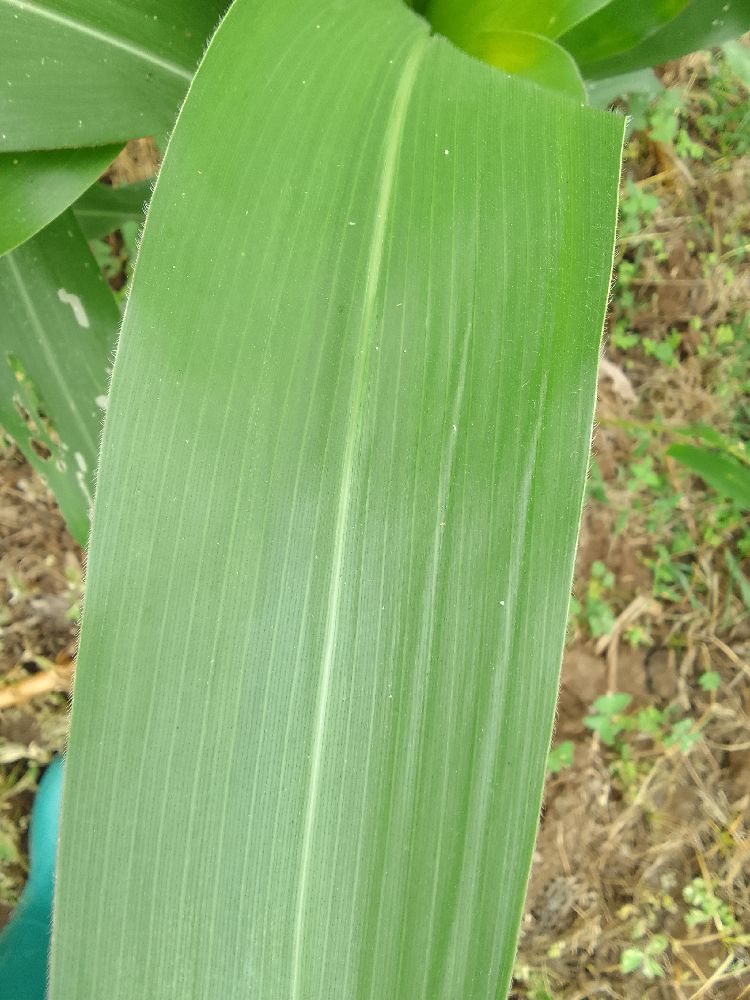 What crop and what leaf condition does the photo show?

maize, healthy
